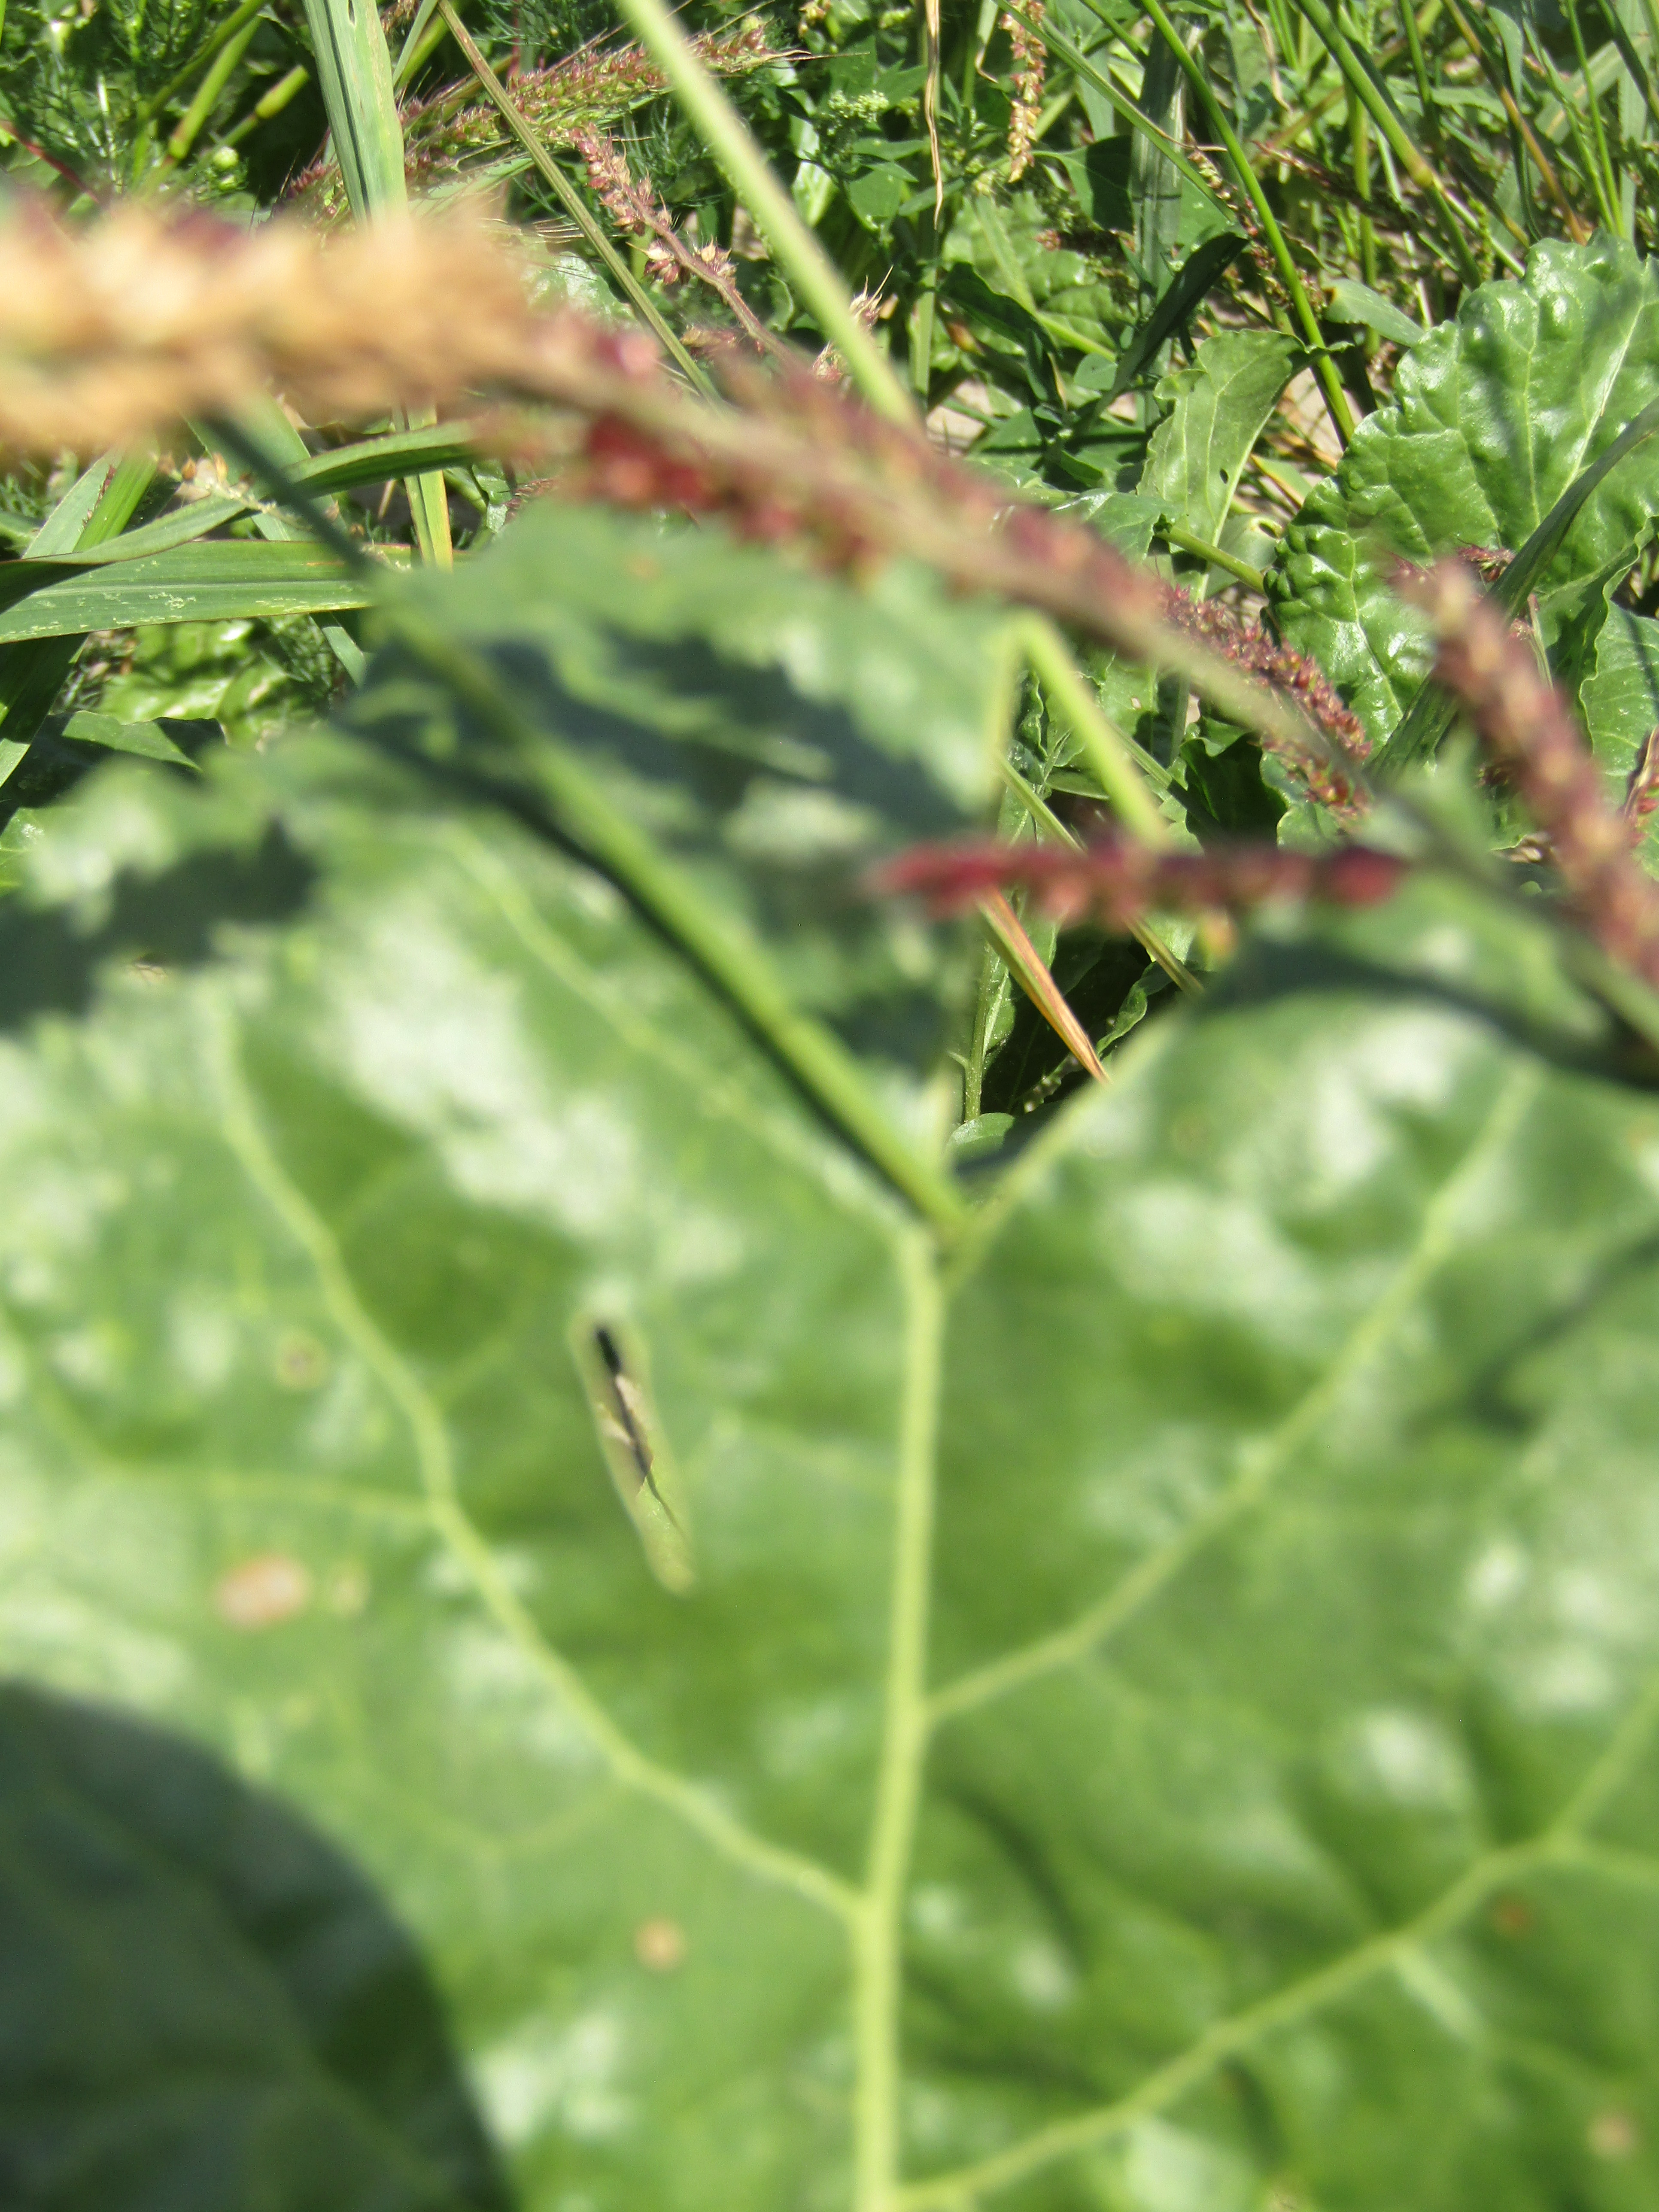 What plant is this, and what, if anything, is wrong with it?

beet, cercospora
